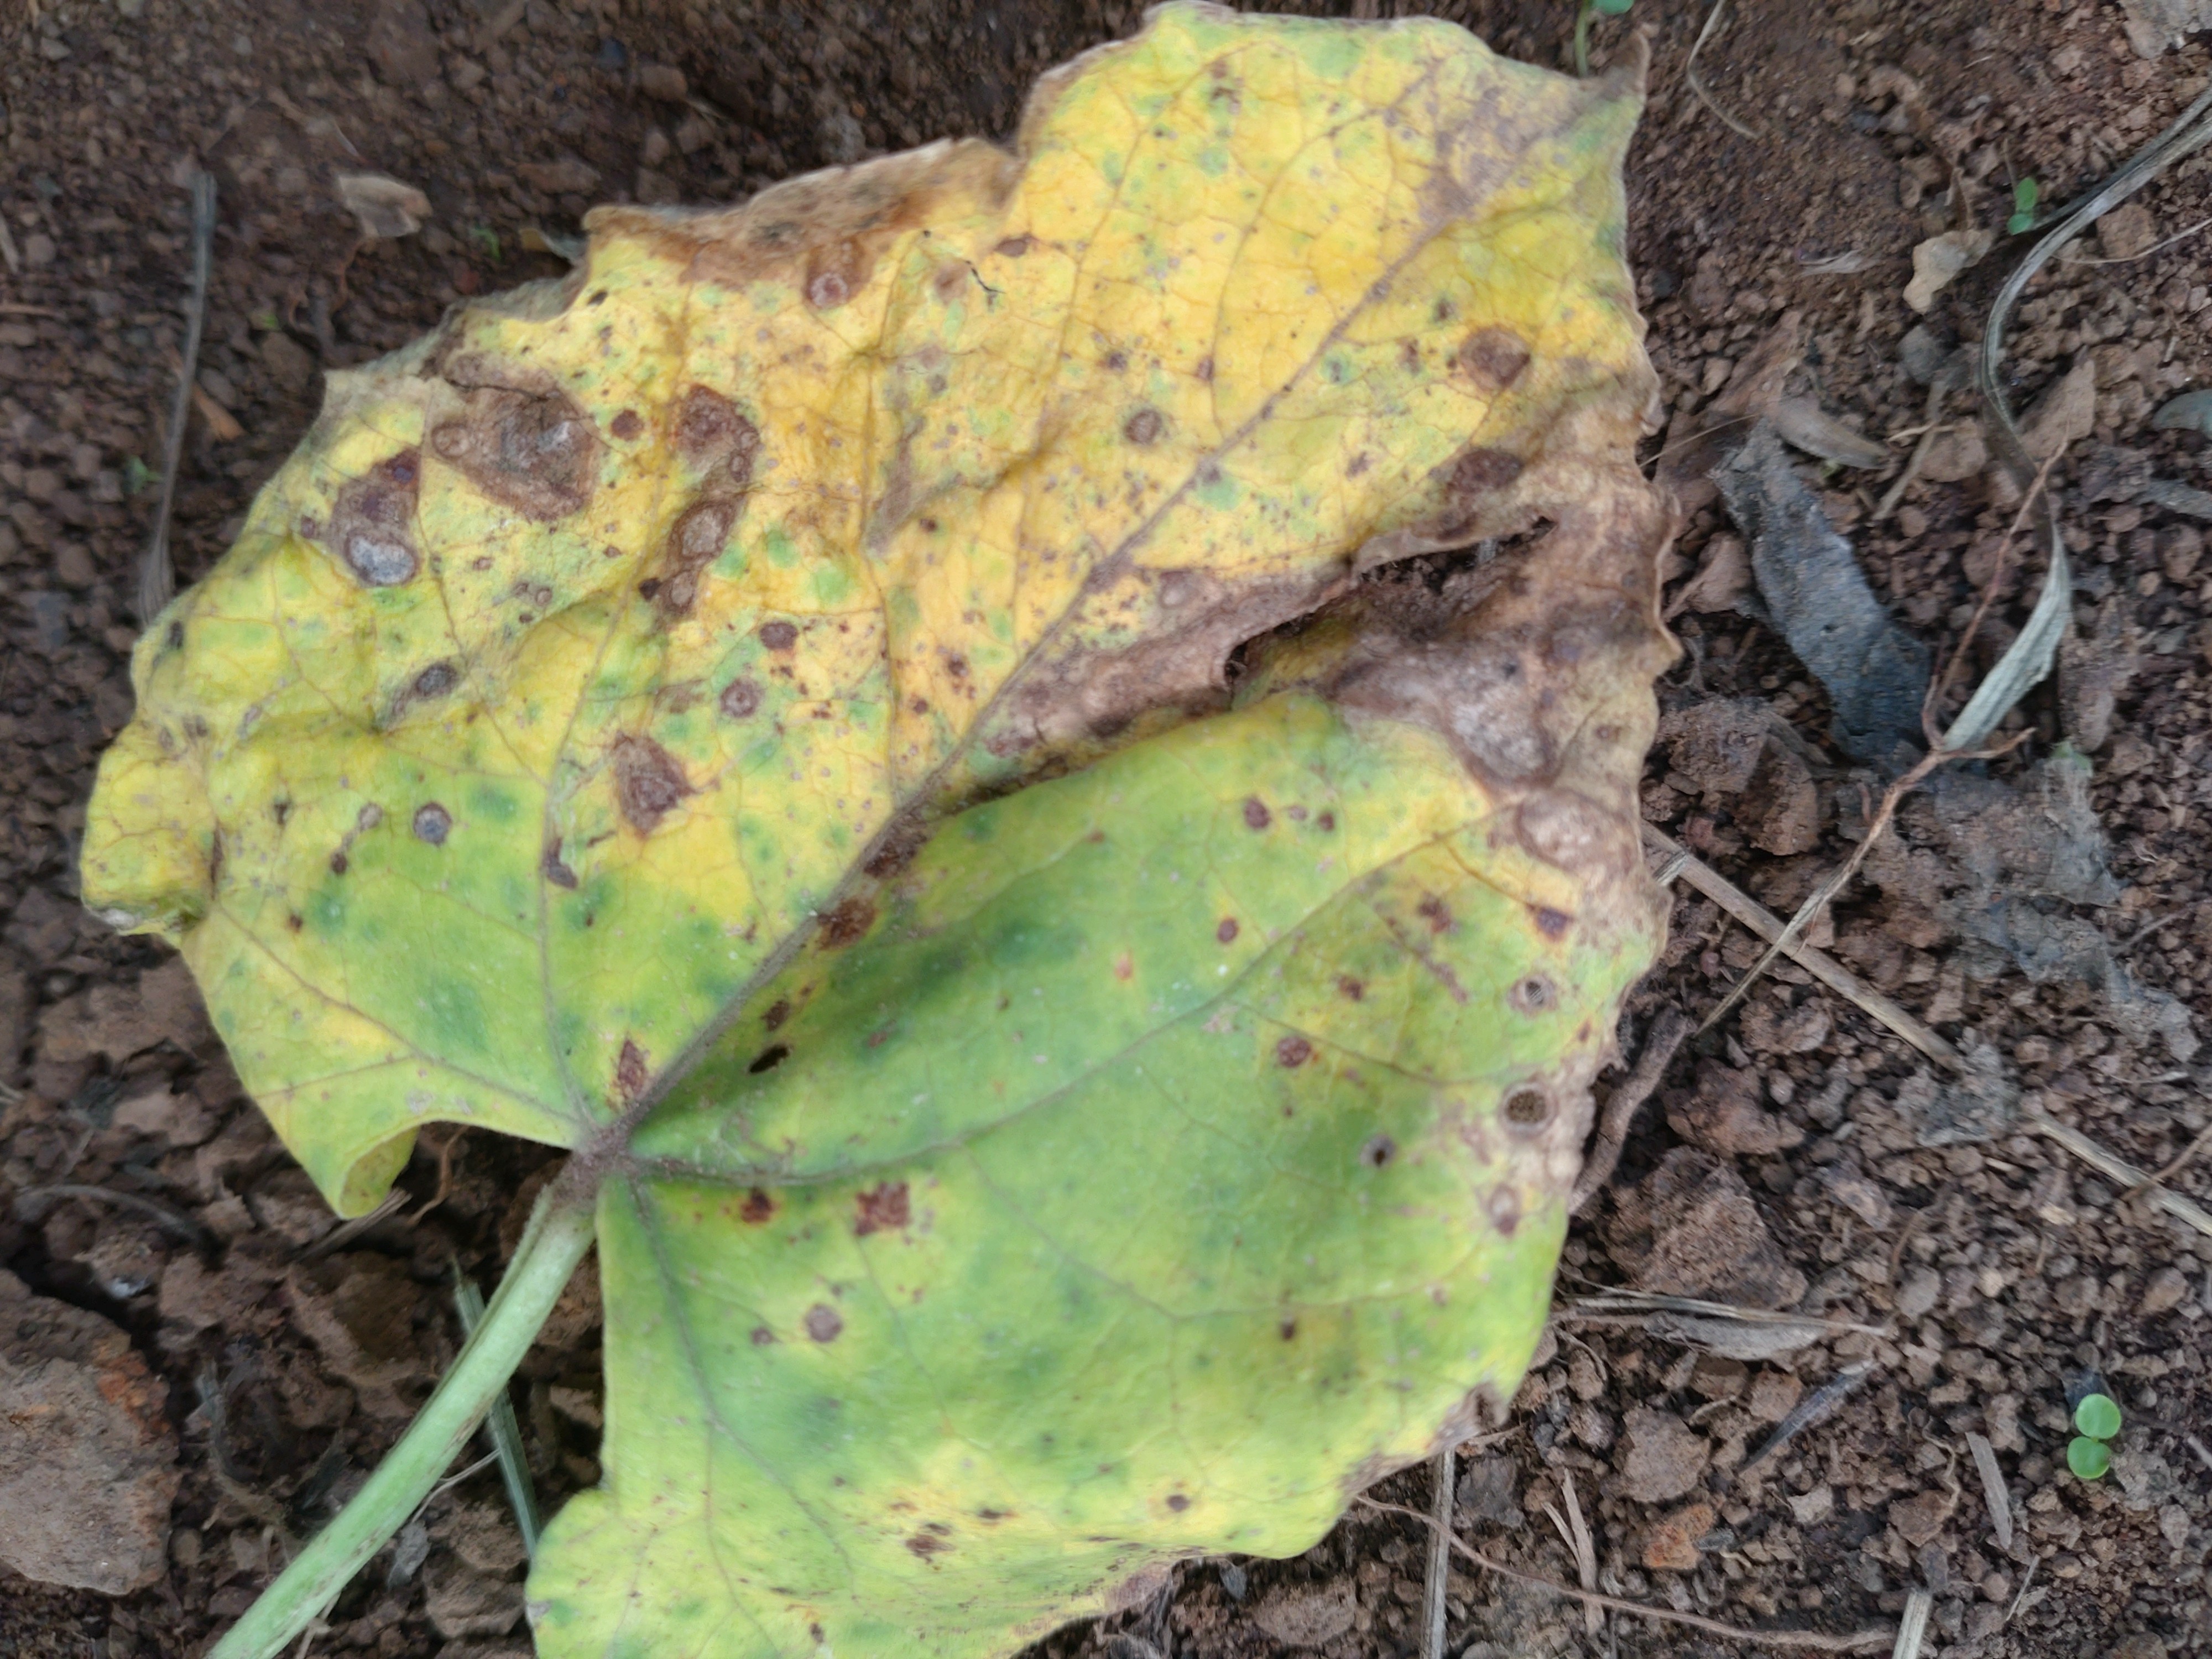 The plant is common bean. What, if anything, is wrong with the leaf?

rust
